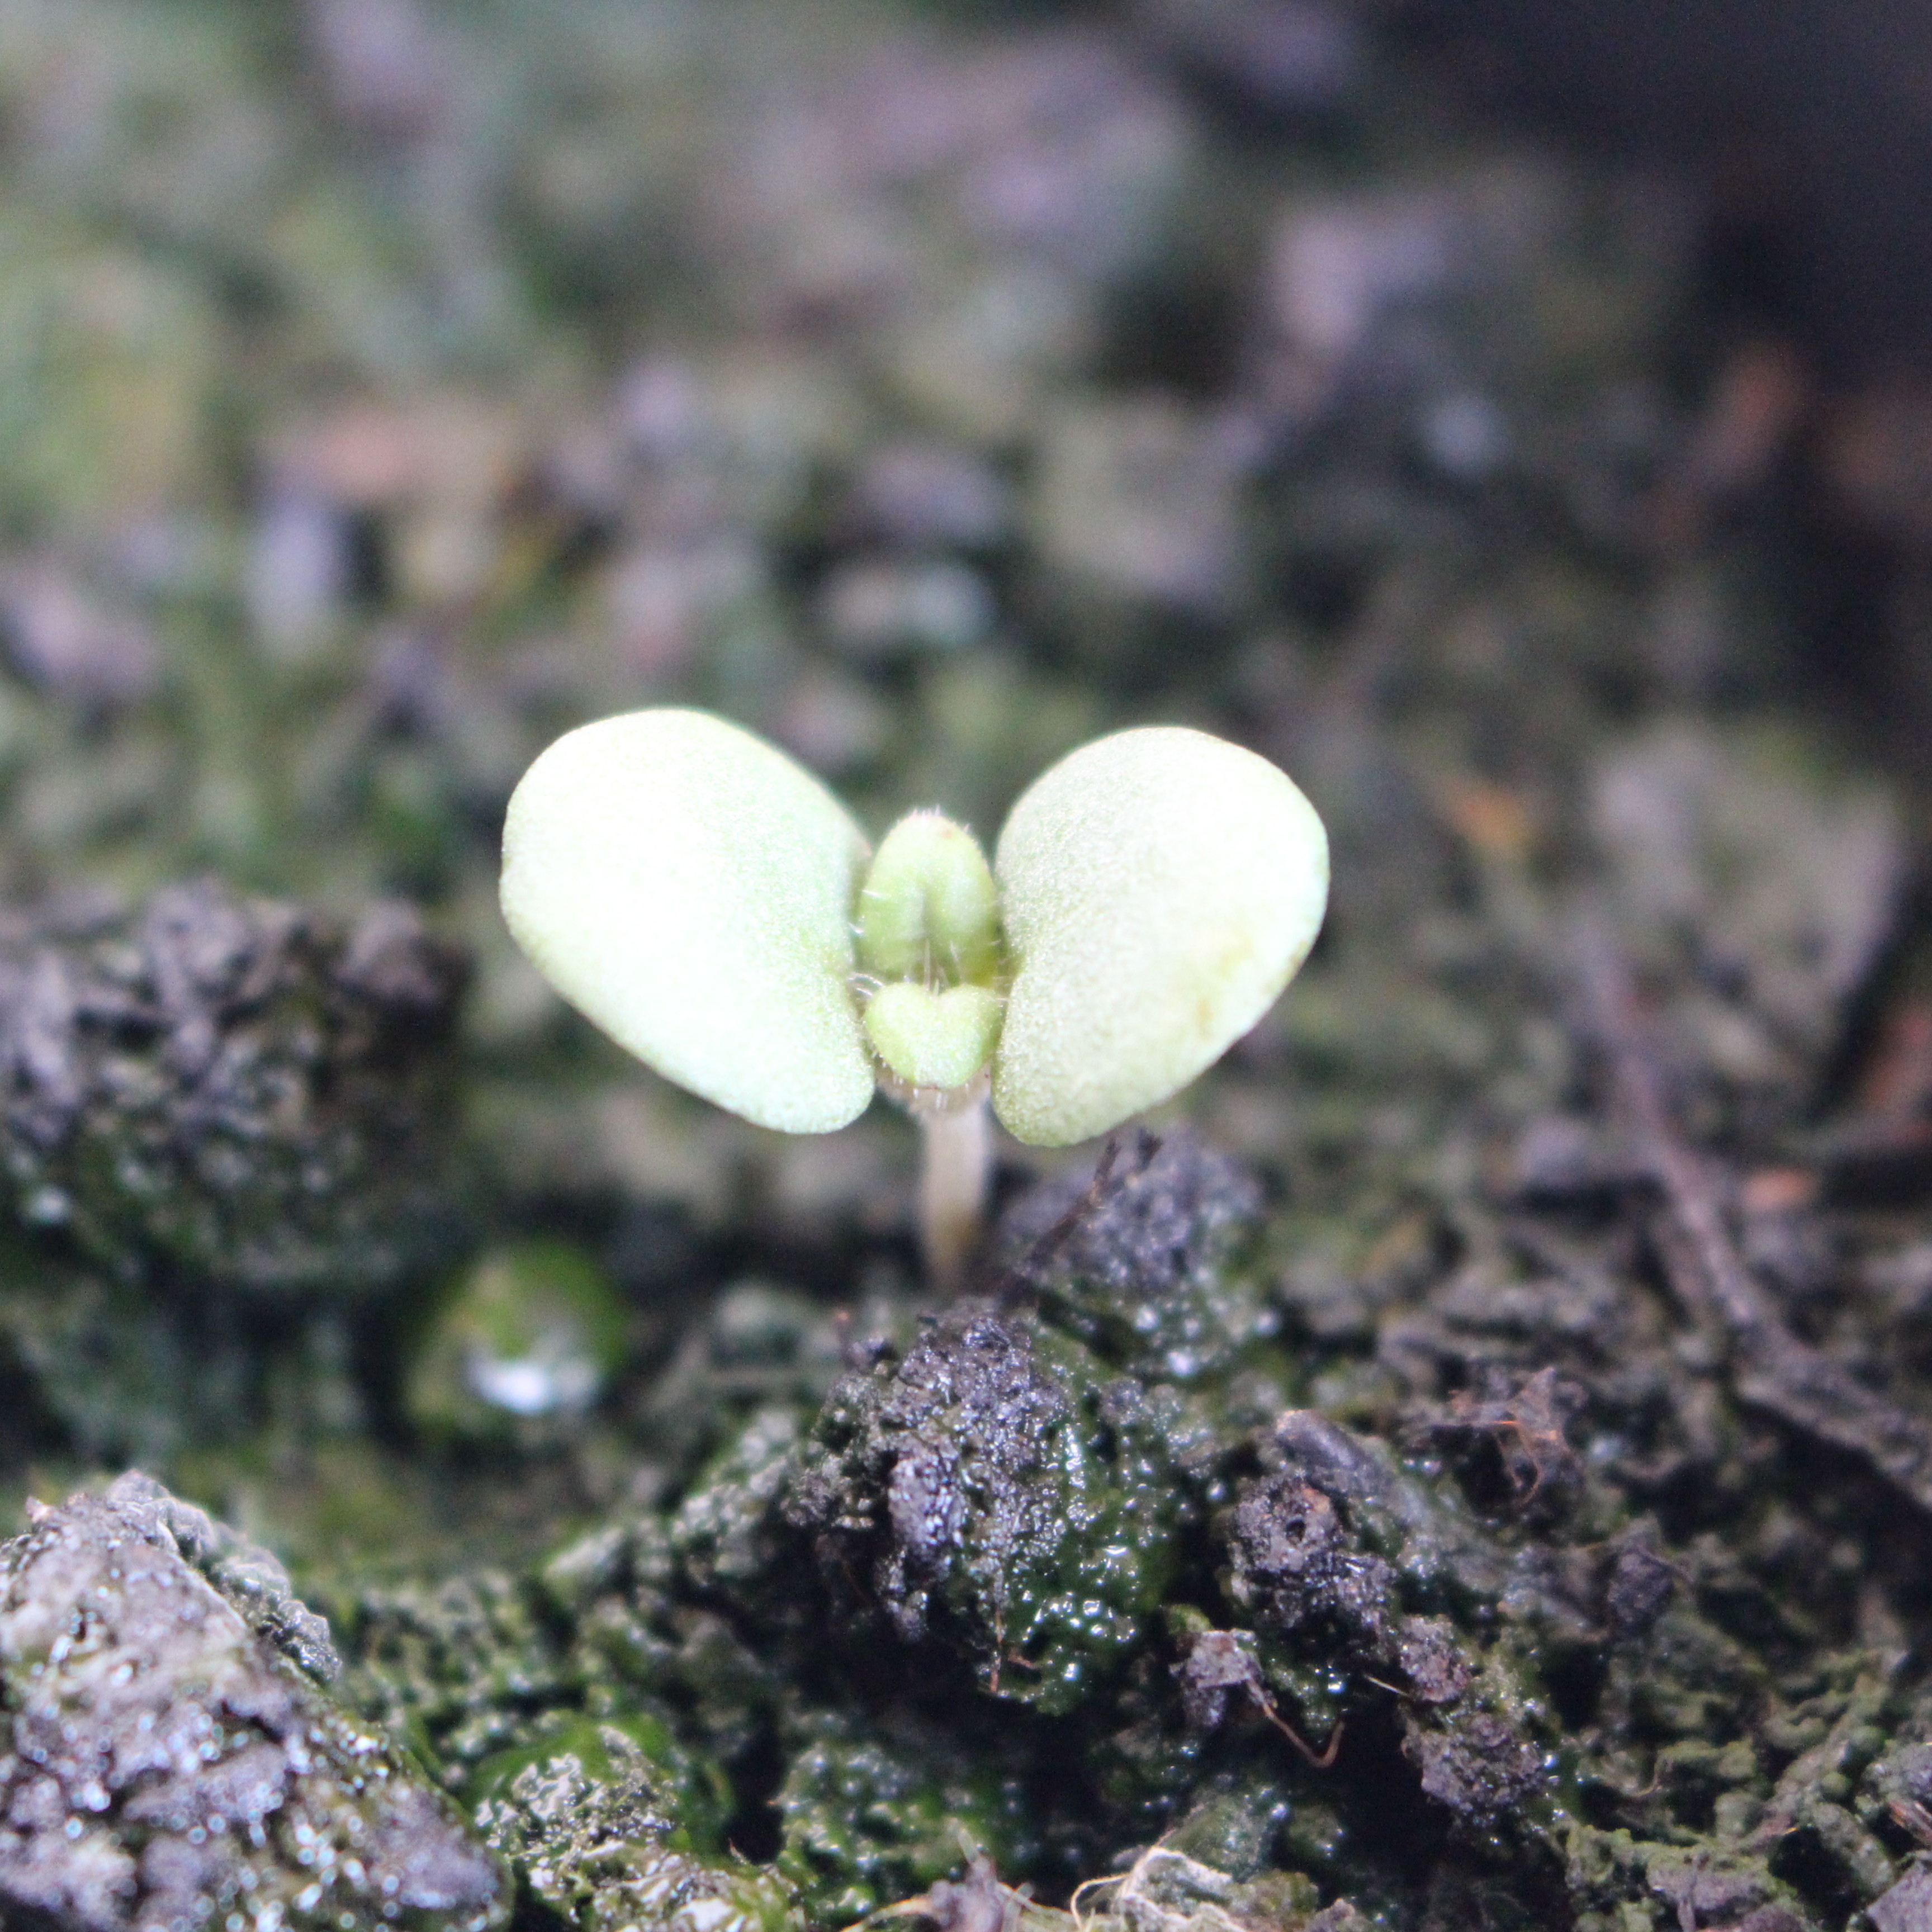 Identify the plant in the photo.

Veronica persica
